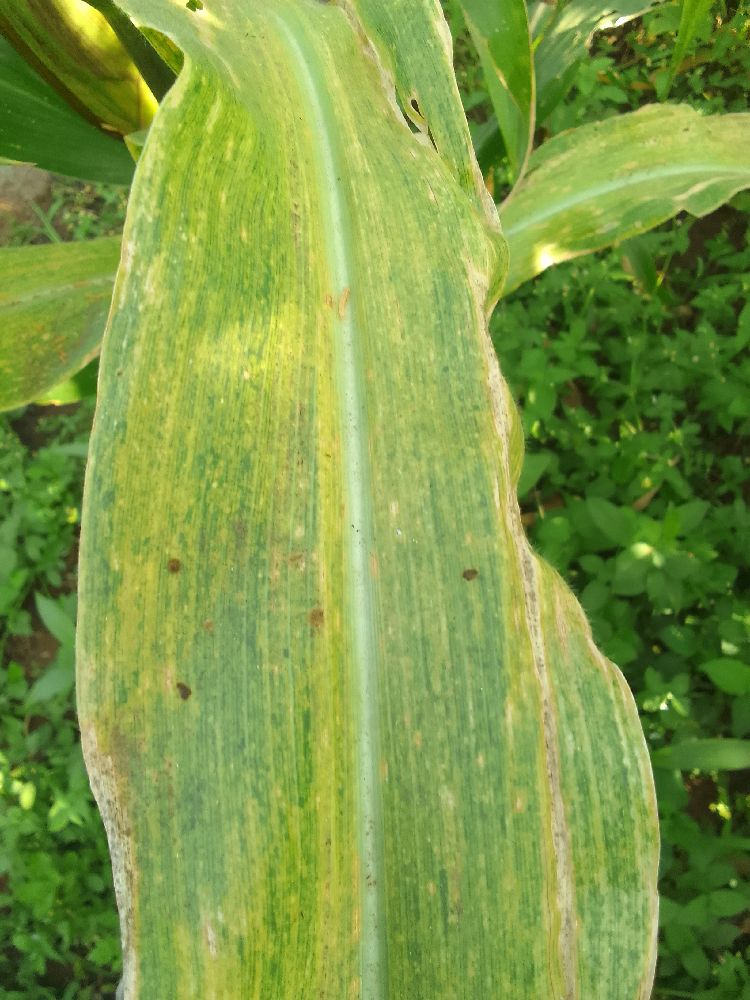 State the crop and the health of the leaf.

maize, maize lethal necrosis
